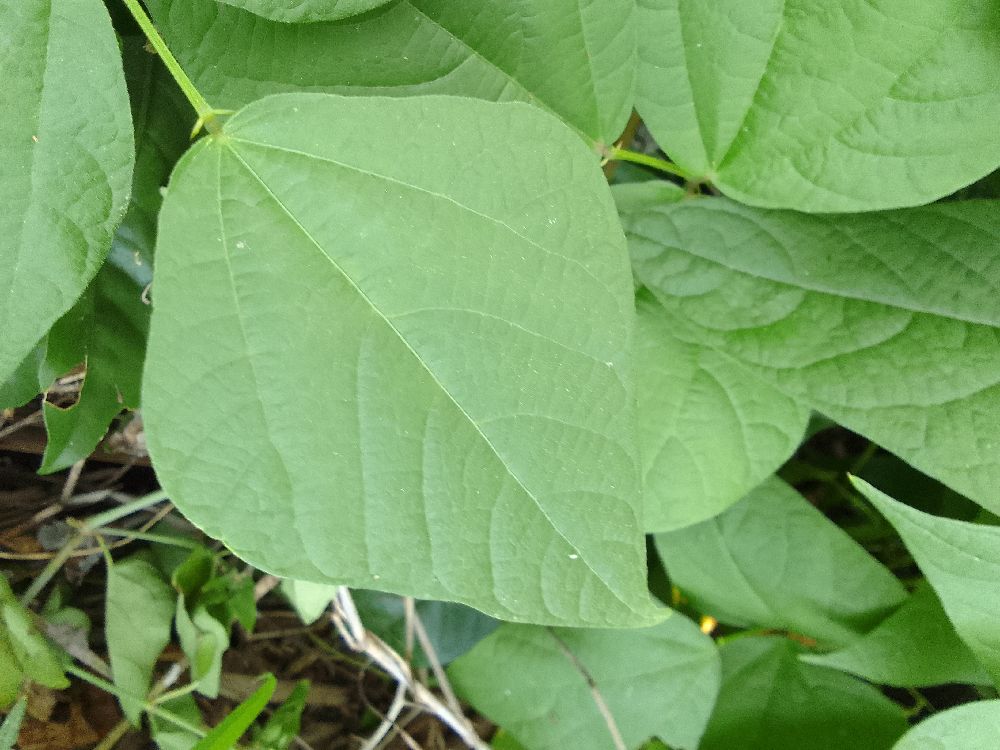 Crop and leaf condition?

common bean, healthy
